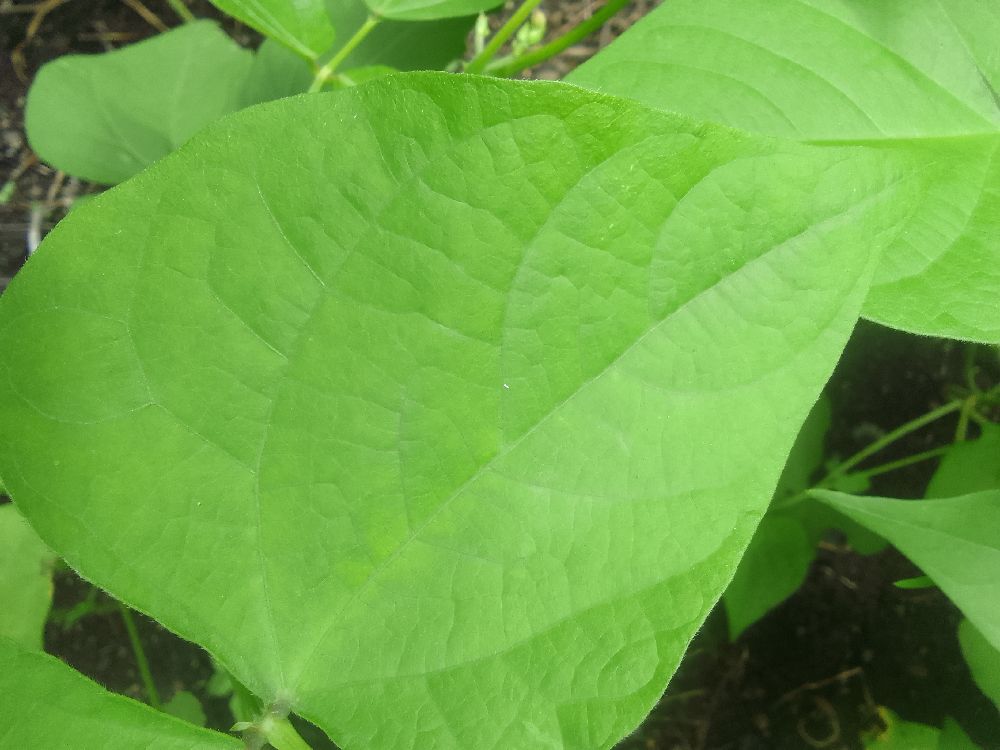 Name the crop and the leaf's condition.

common bean, healthy
